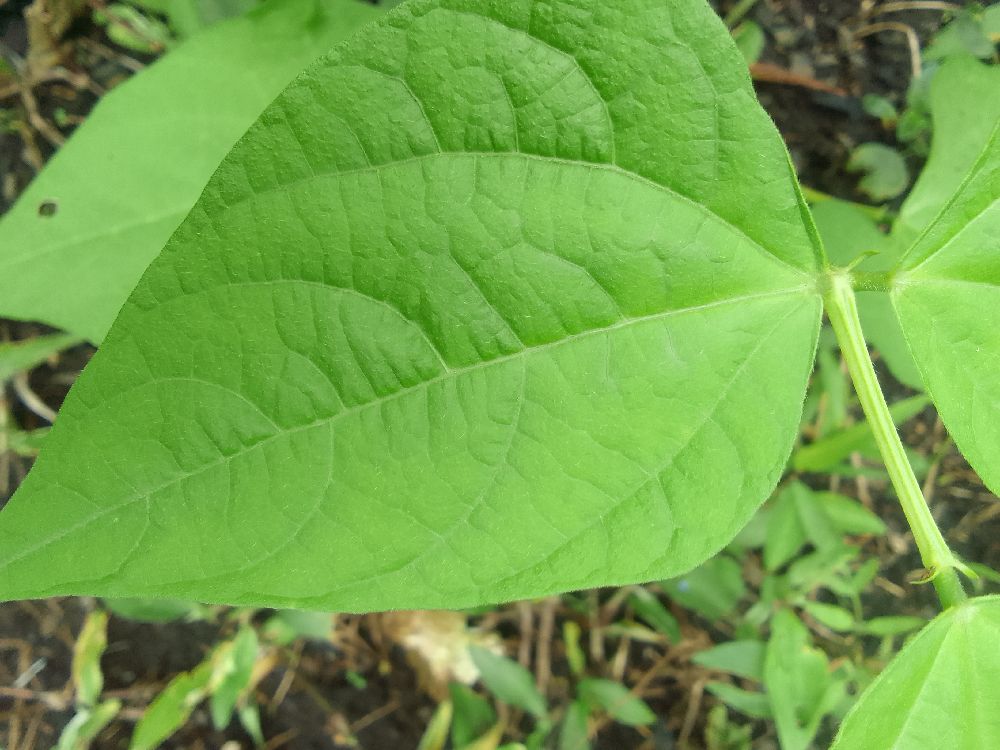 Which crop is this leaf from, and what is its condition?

common bean, healthy
